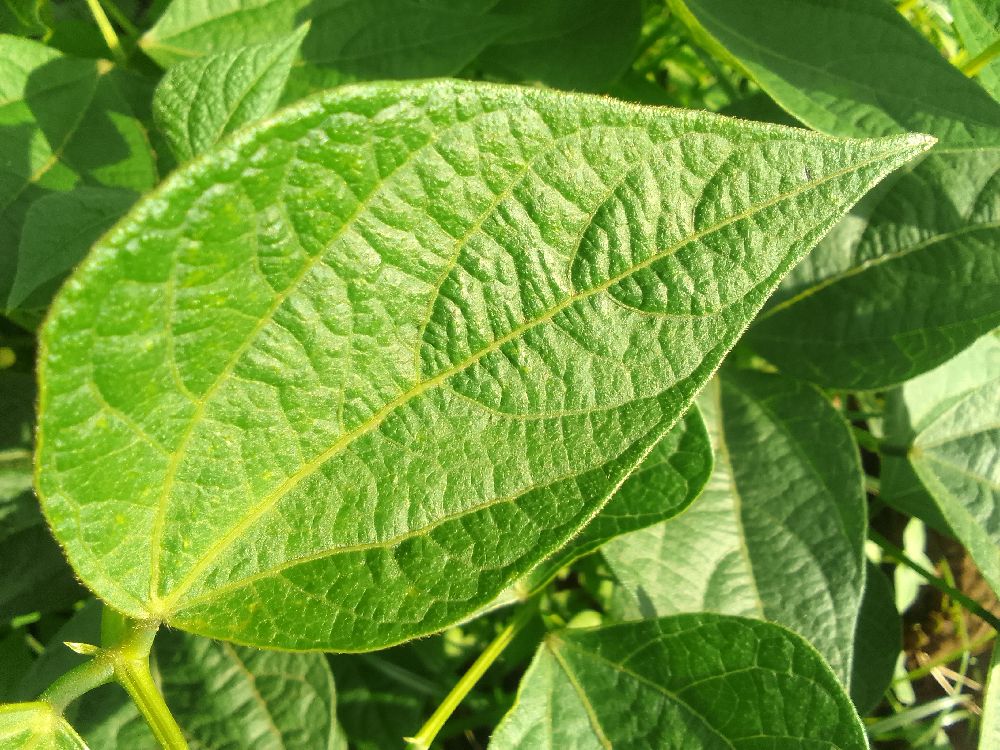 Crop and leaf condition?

common bean, healthy
